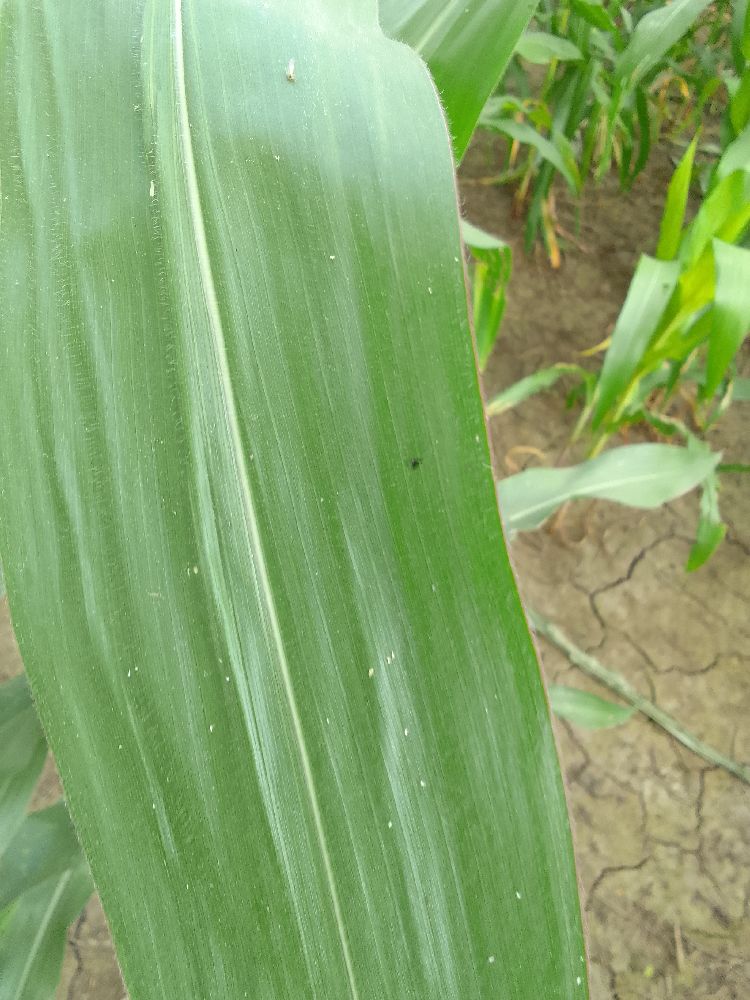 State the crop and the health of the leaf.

maize, healthy
